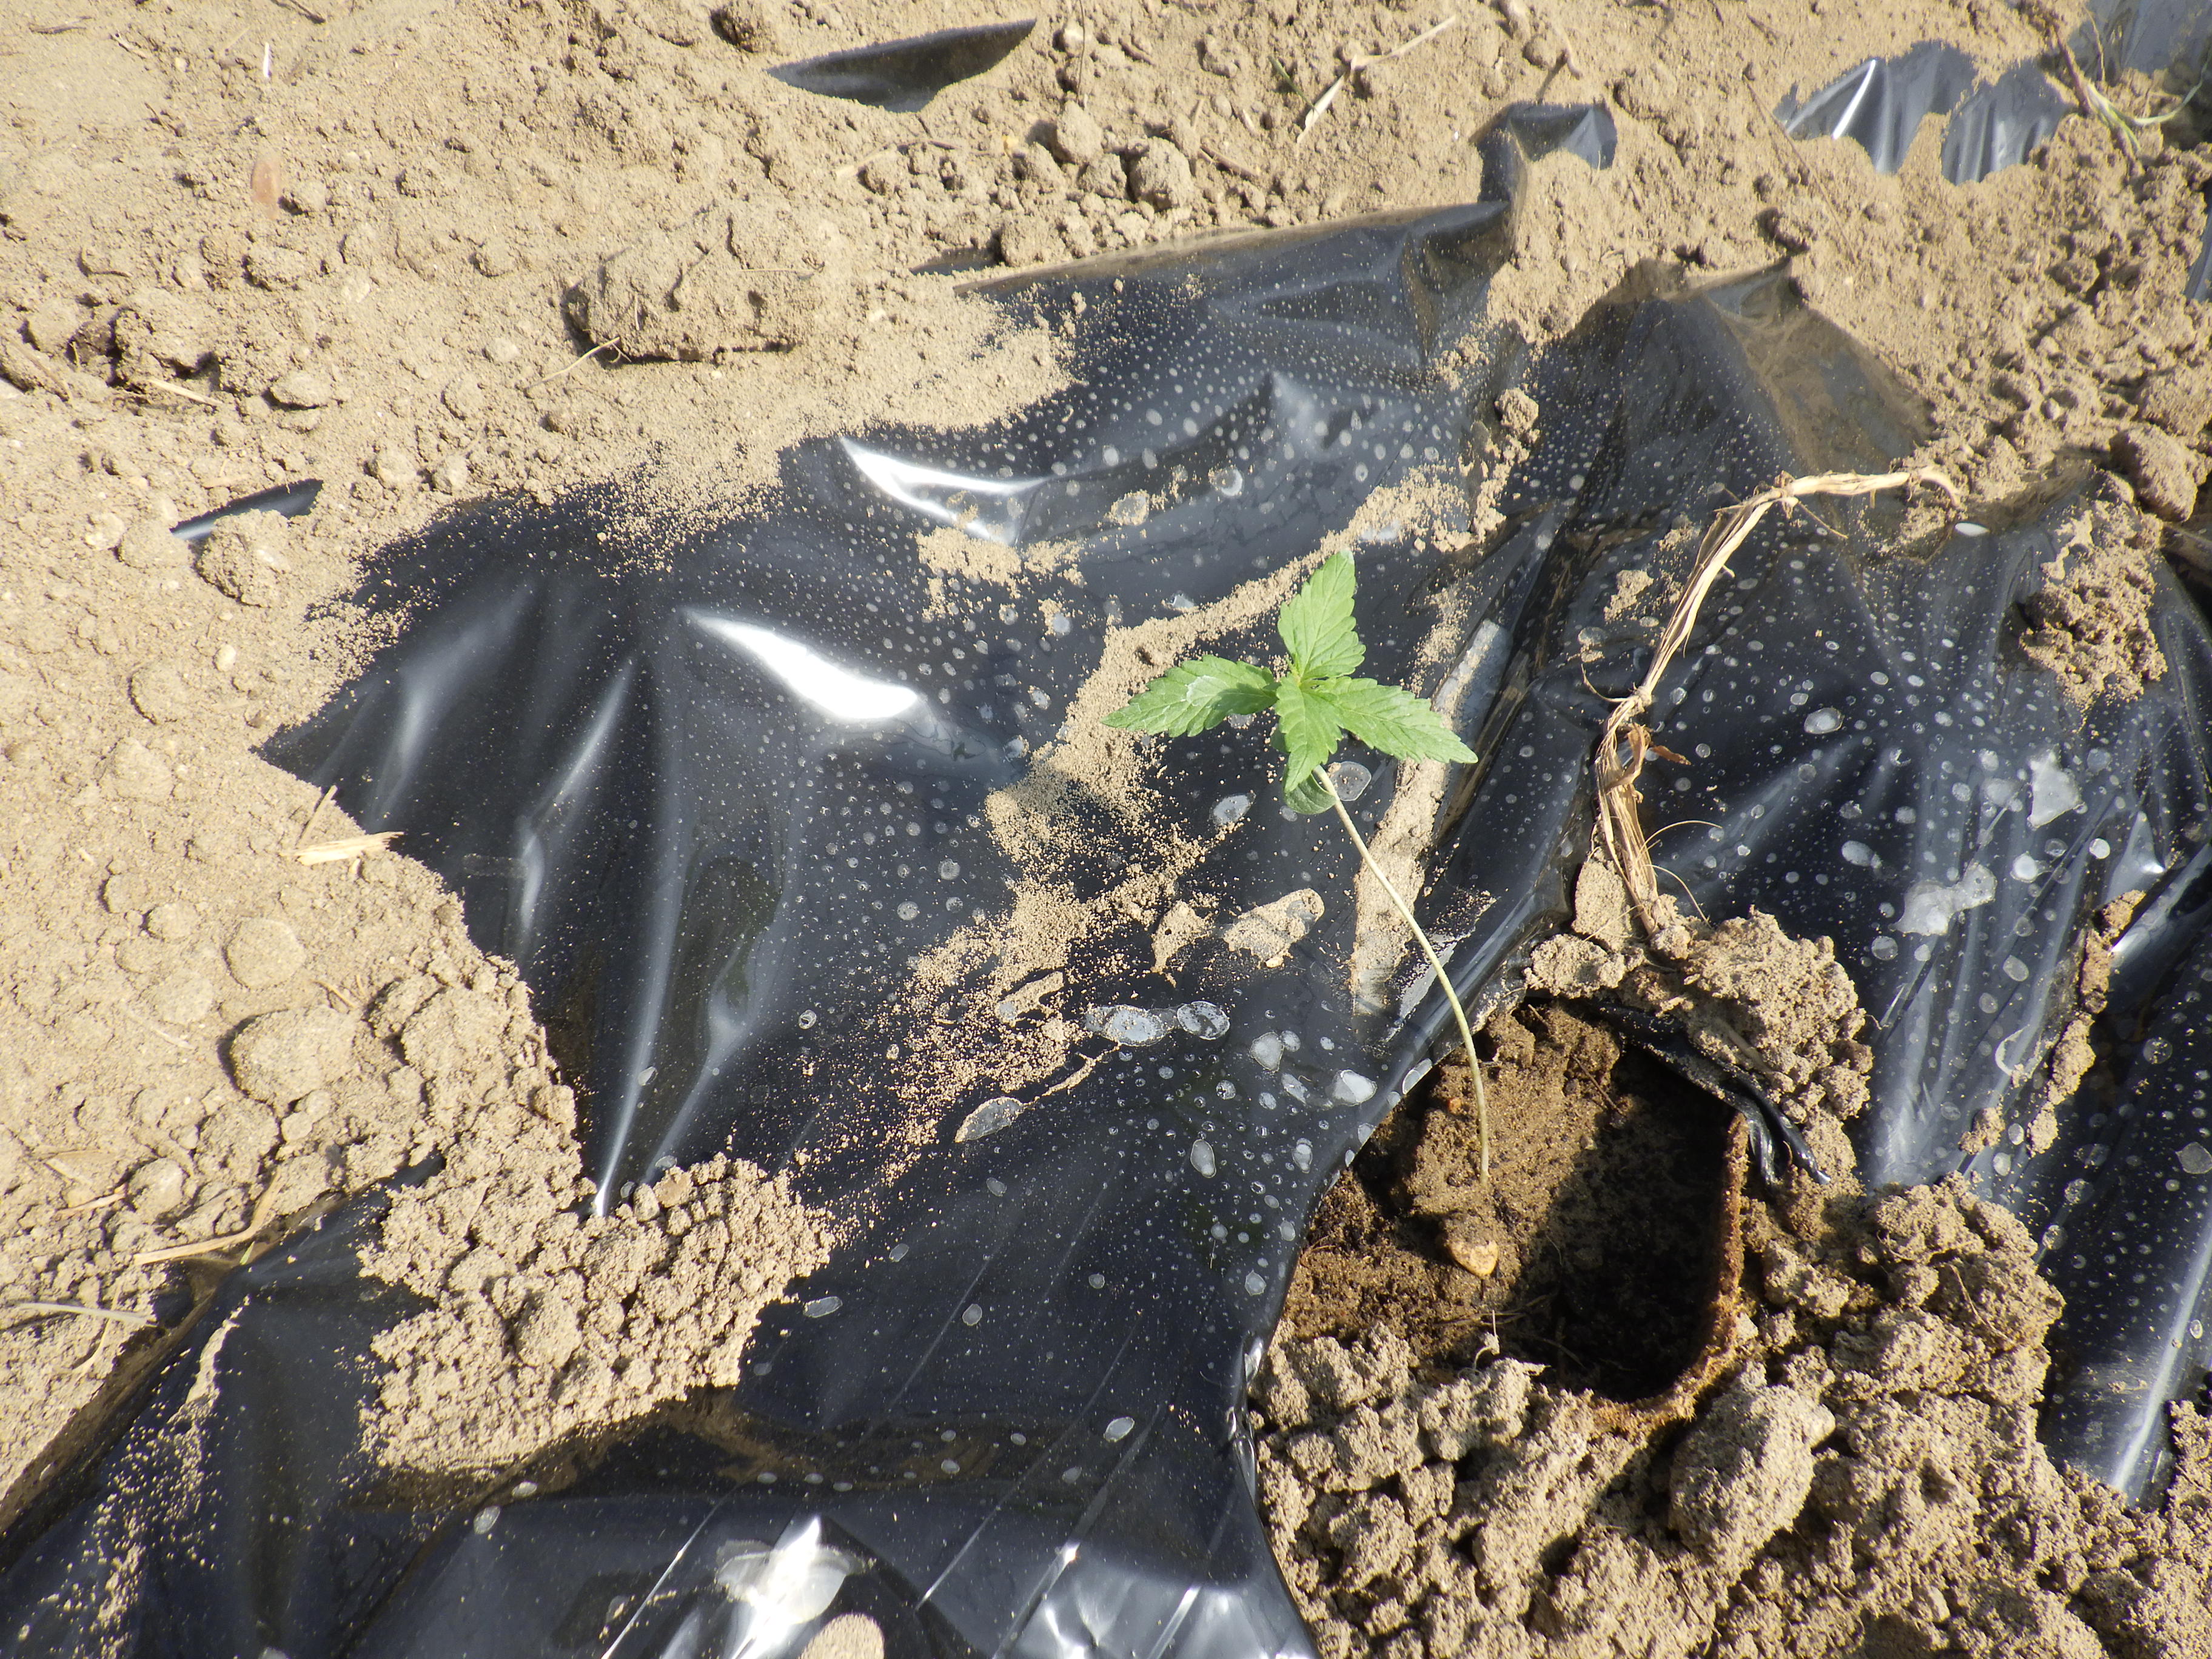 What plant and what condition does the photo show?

hemp, healthy
